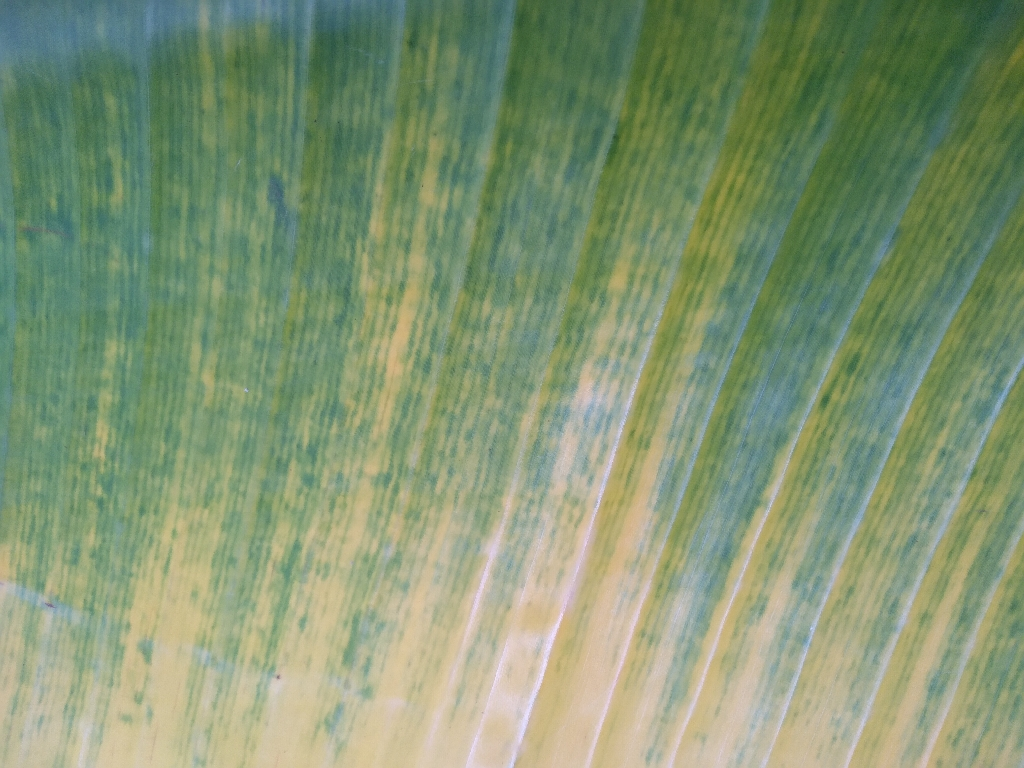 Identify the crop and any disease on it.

banana, fusarium wilt race 1
